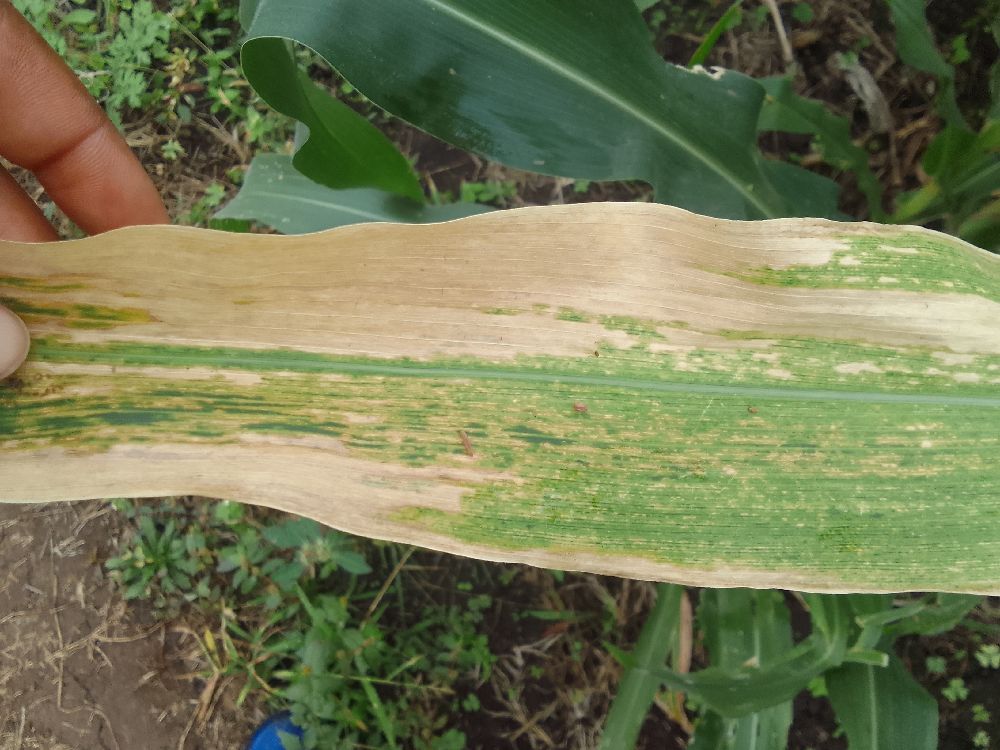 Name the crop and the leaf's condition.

maize, maize lethal necrosis
